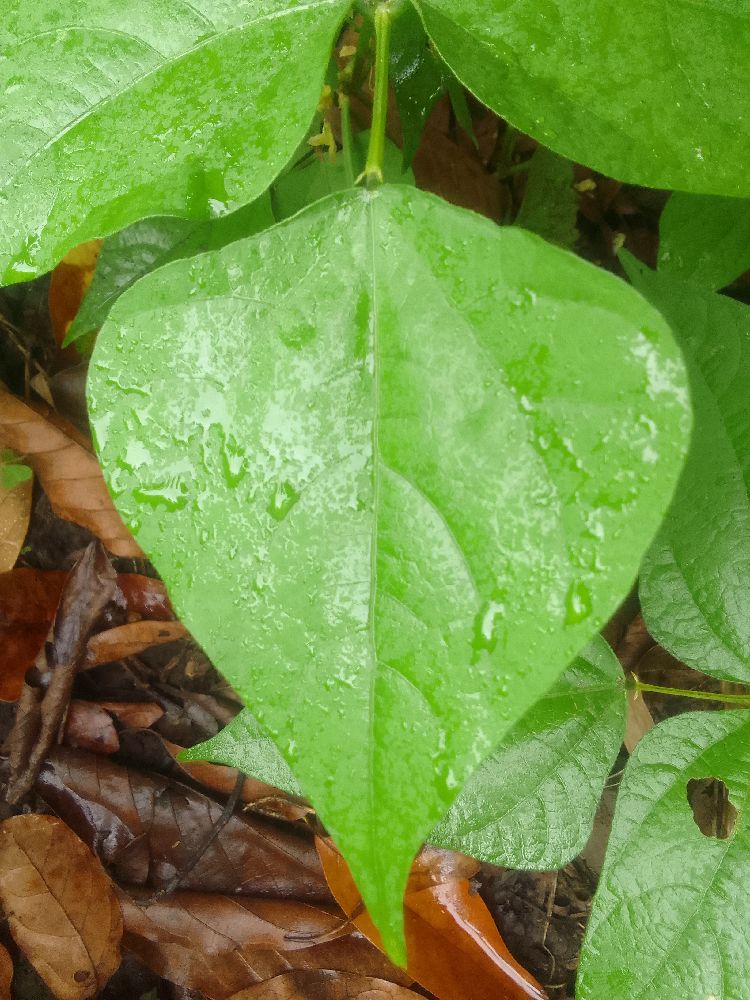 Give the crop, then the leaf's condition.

common bean, healthy
